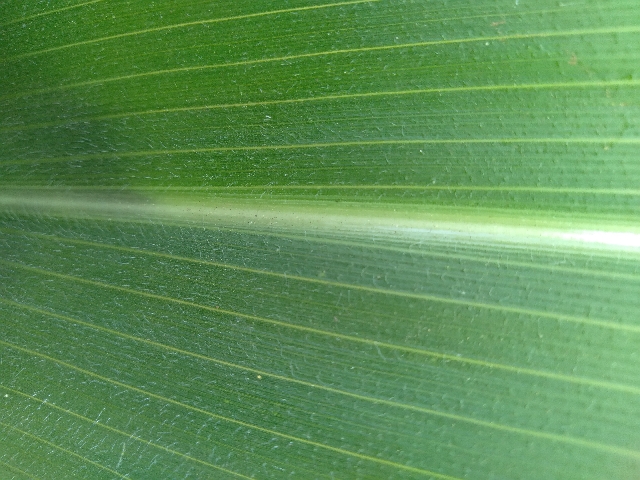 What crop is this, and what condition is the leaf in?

maize, healthy
